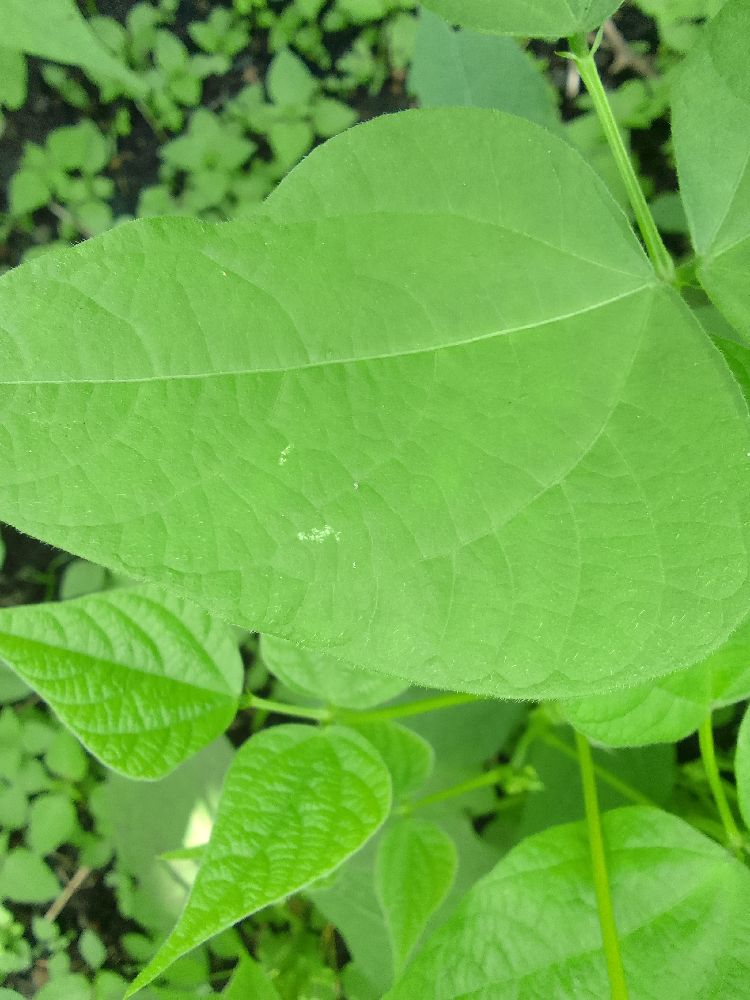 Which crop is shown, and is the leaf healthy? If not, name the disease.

common bean, healthy
